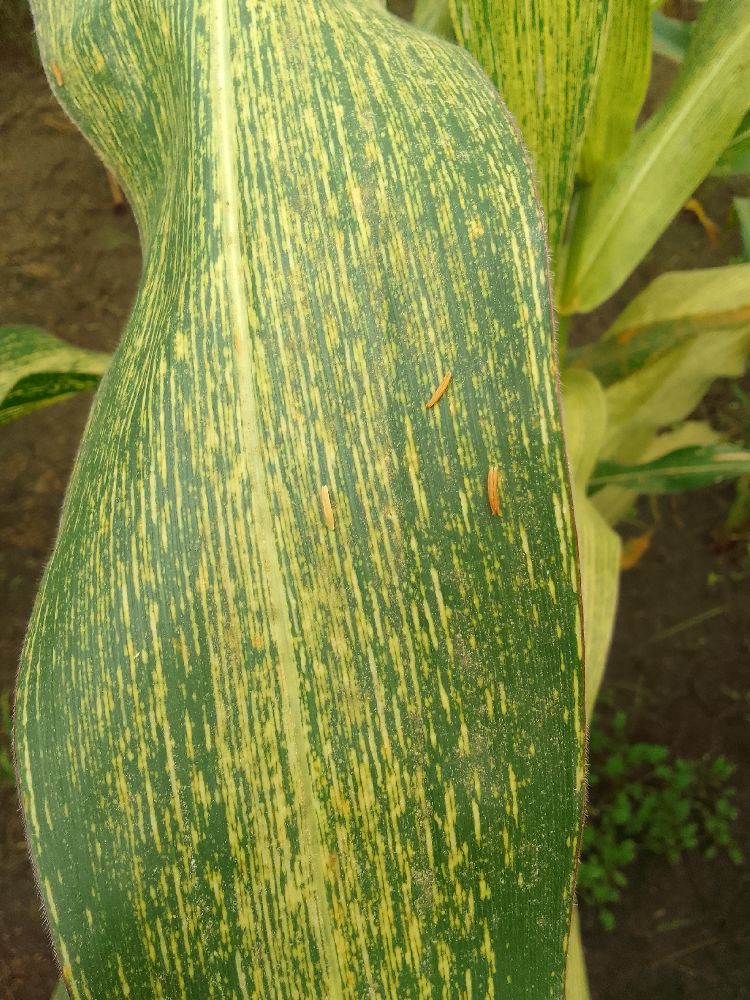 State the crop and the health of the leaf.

maize, maize streak virus
